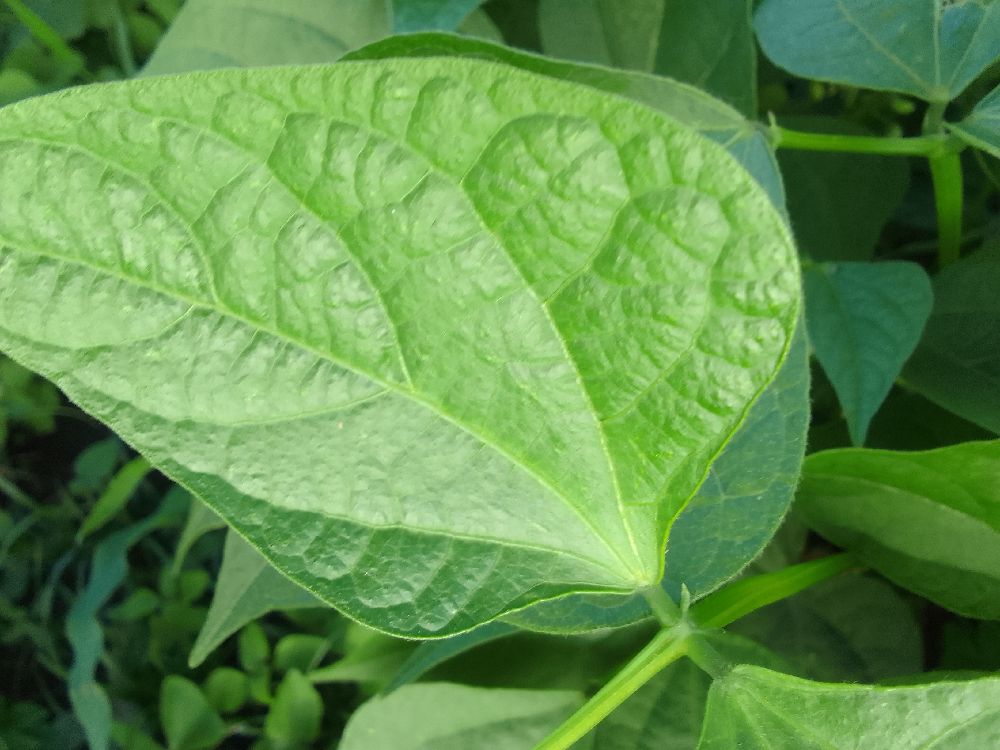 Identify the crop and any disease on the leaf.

common bean, healthy
